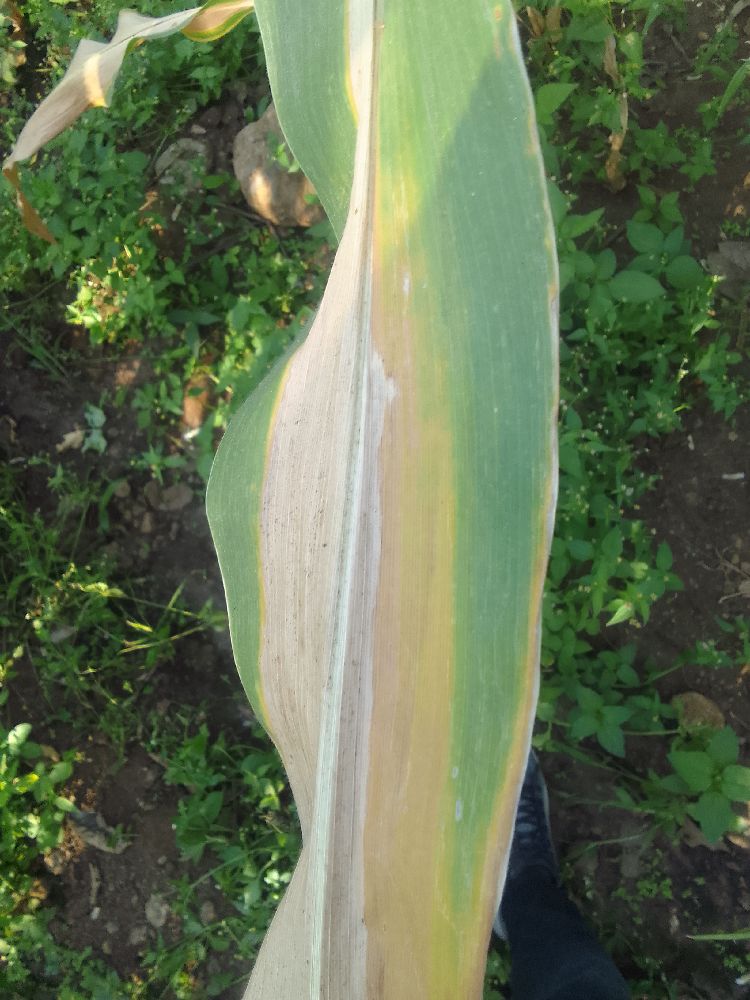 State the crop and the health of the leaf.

maize, maize lethal necrosis
